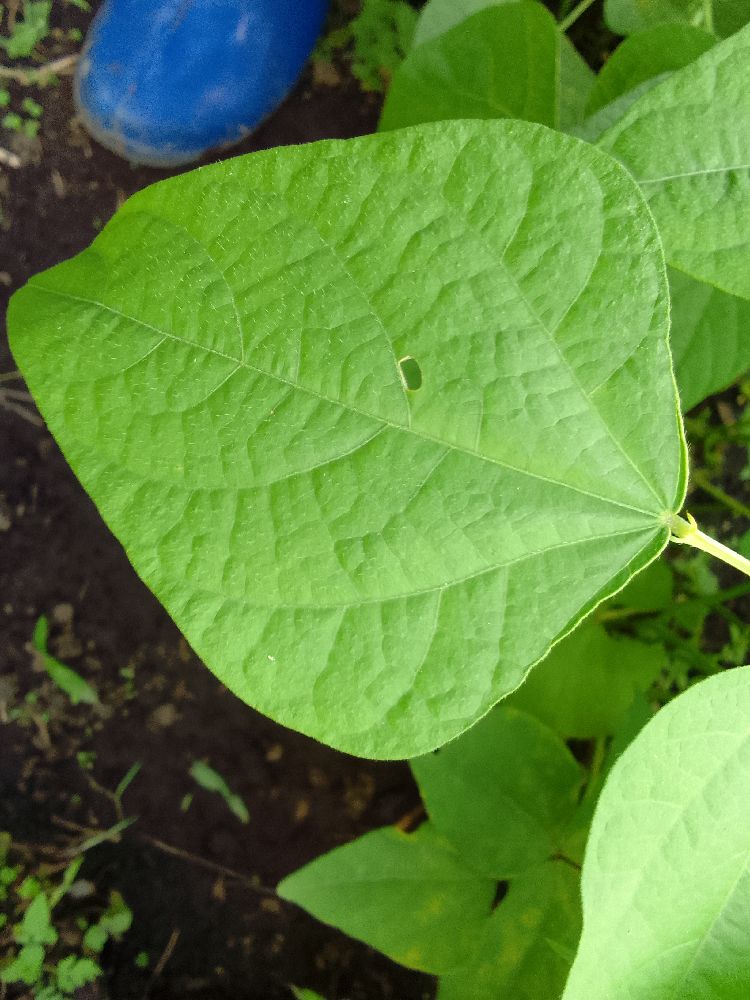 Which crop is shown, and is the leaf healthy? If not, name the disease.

common bean, healthy
